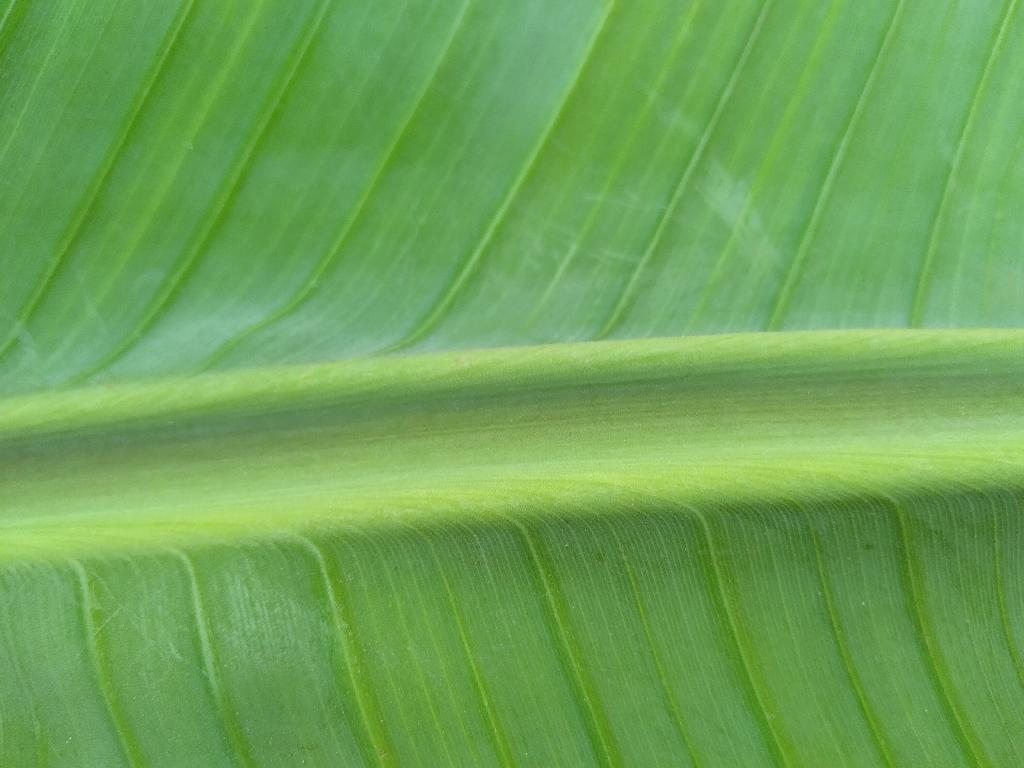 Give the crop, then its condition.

banana, healthy
